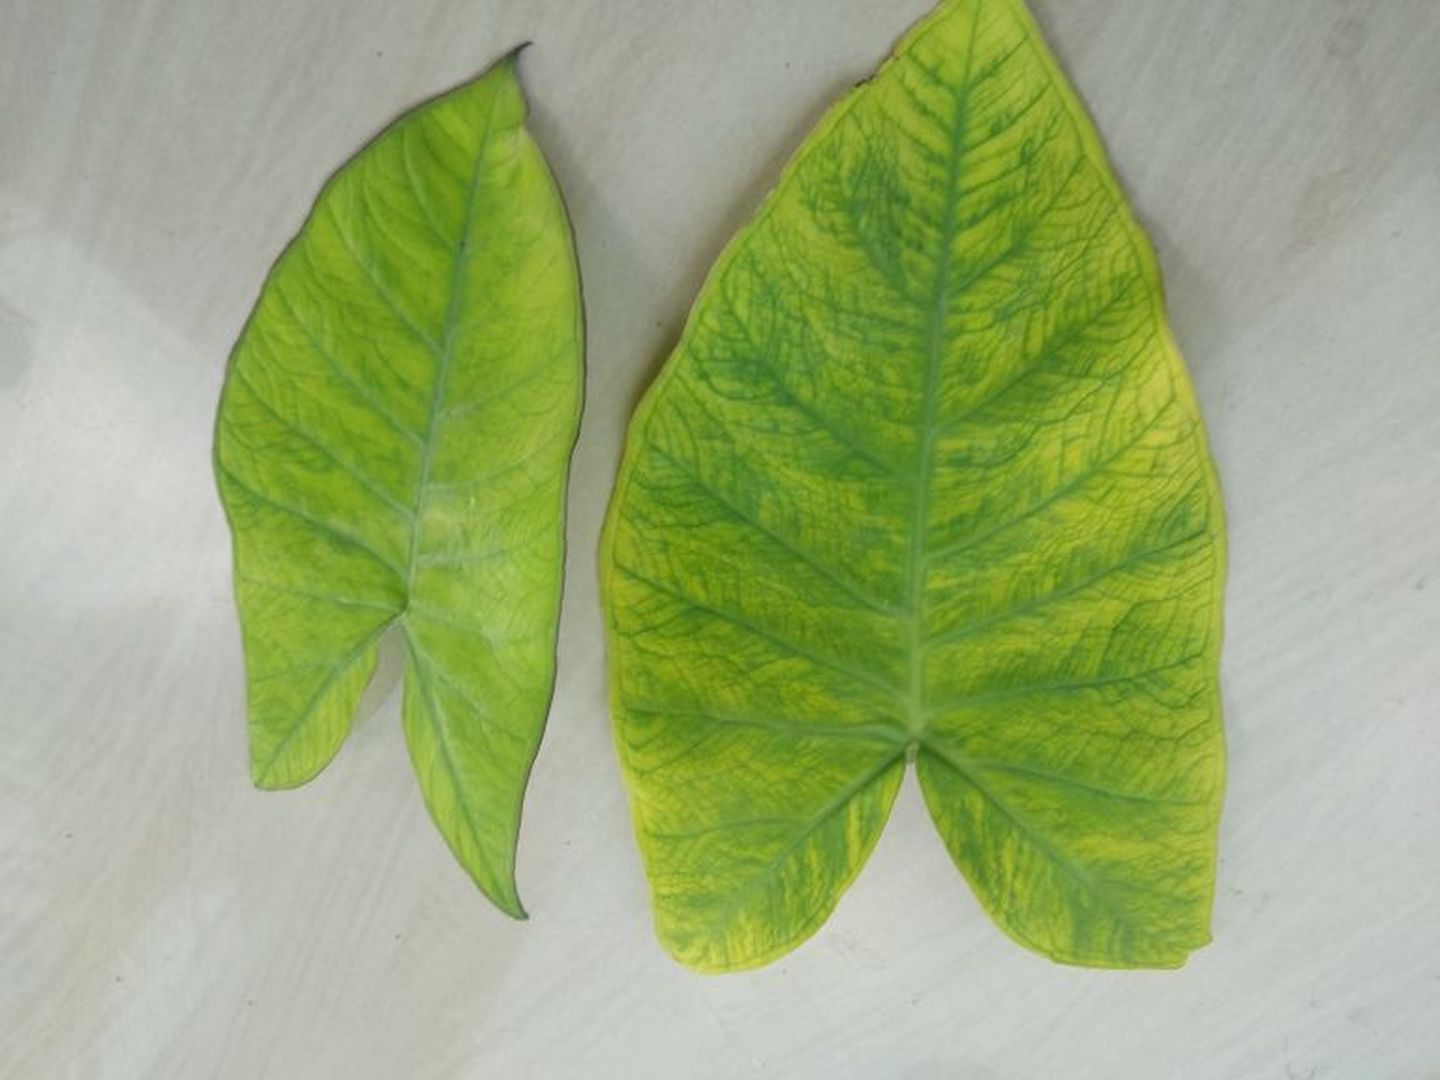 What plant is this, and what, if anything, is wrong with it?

taro, mosaic
